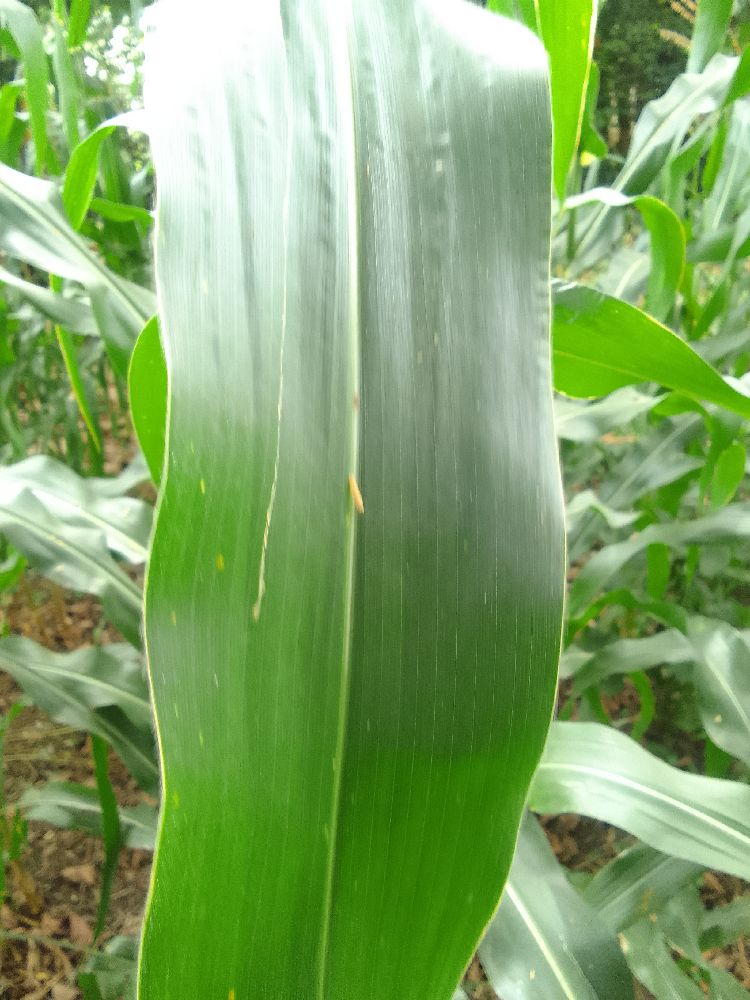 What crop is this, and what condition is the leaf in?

maize, healthy
